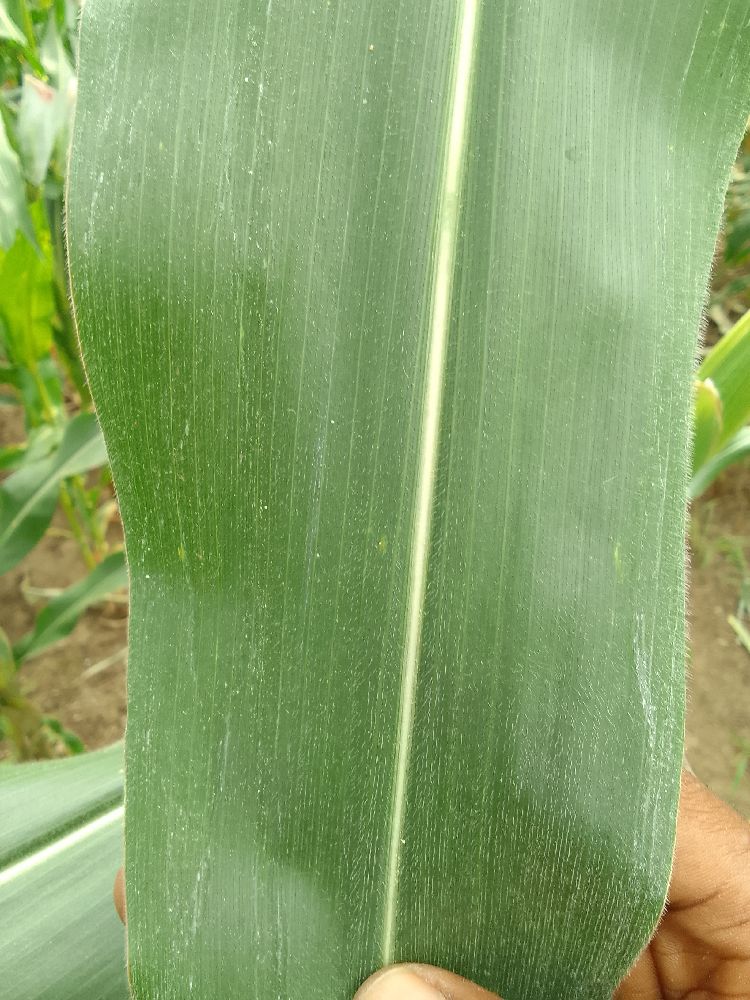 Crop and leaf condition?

maize, healthy
